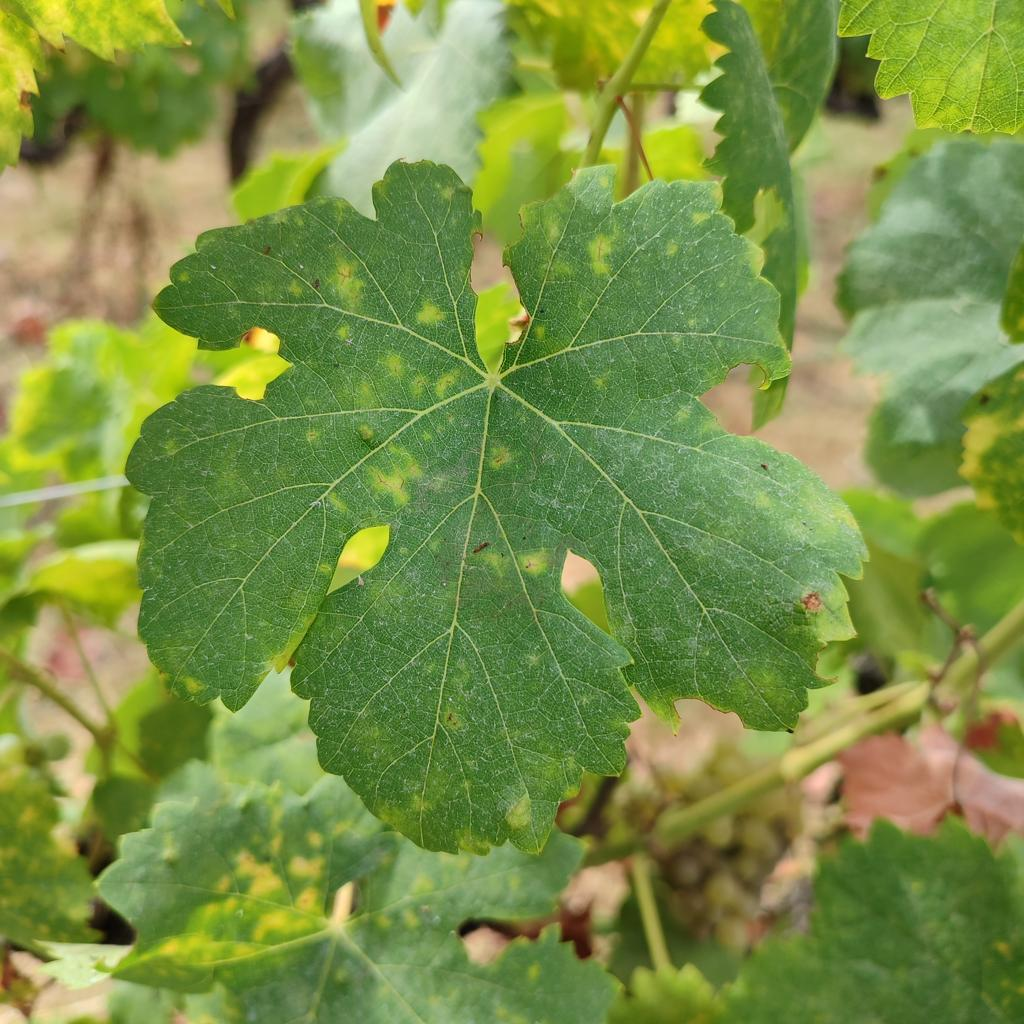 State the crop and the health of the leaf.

grapevine, esca complex
